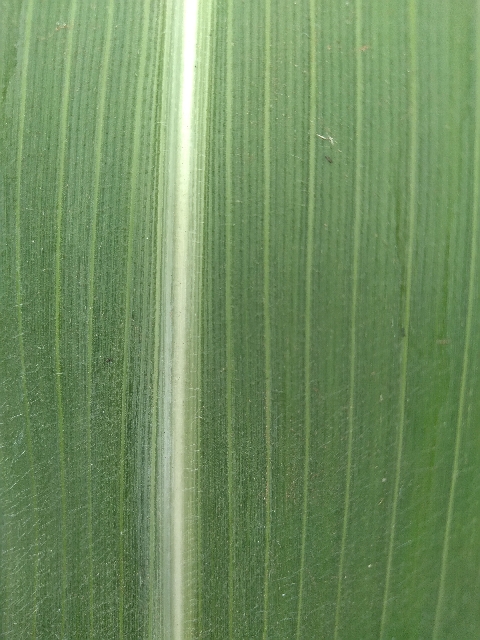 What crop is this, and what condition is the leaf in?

maize, healthy
